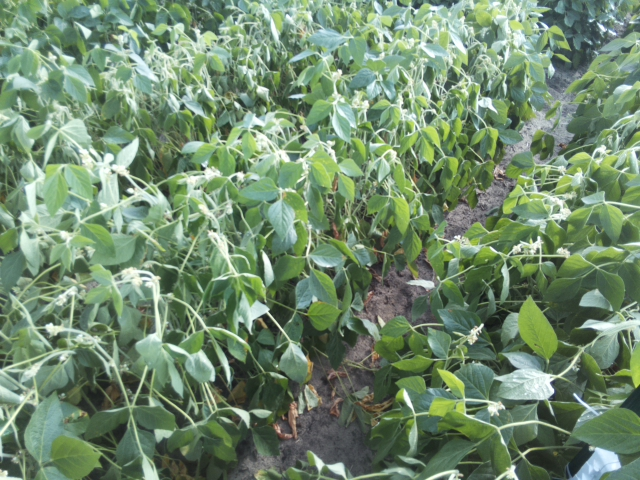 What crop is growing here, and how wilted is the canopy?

soybean, moderate turgor loss in upper canopy
